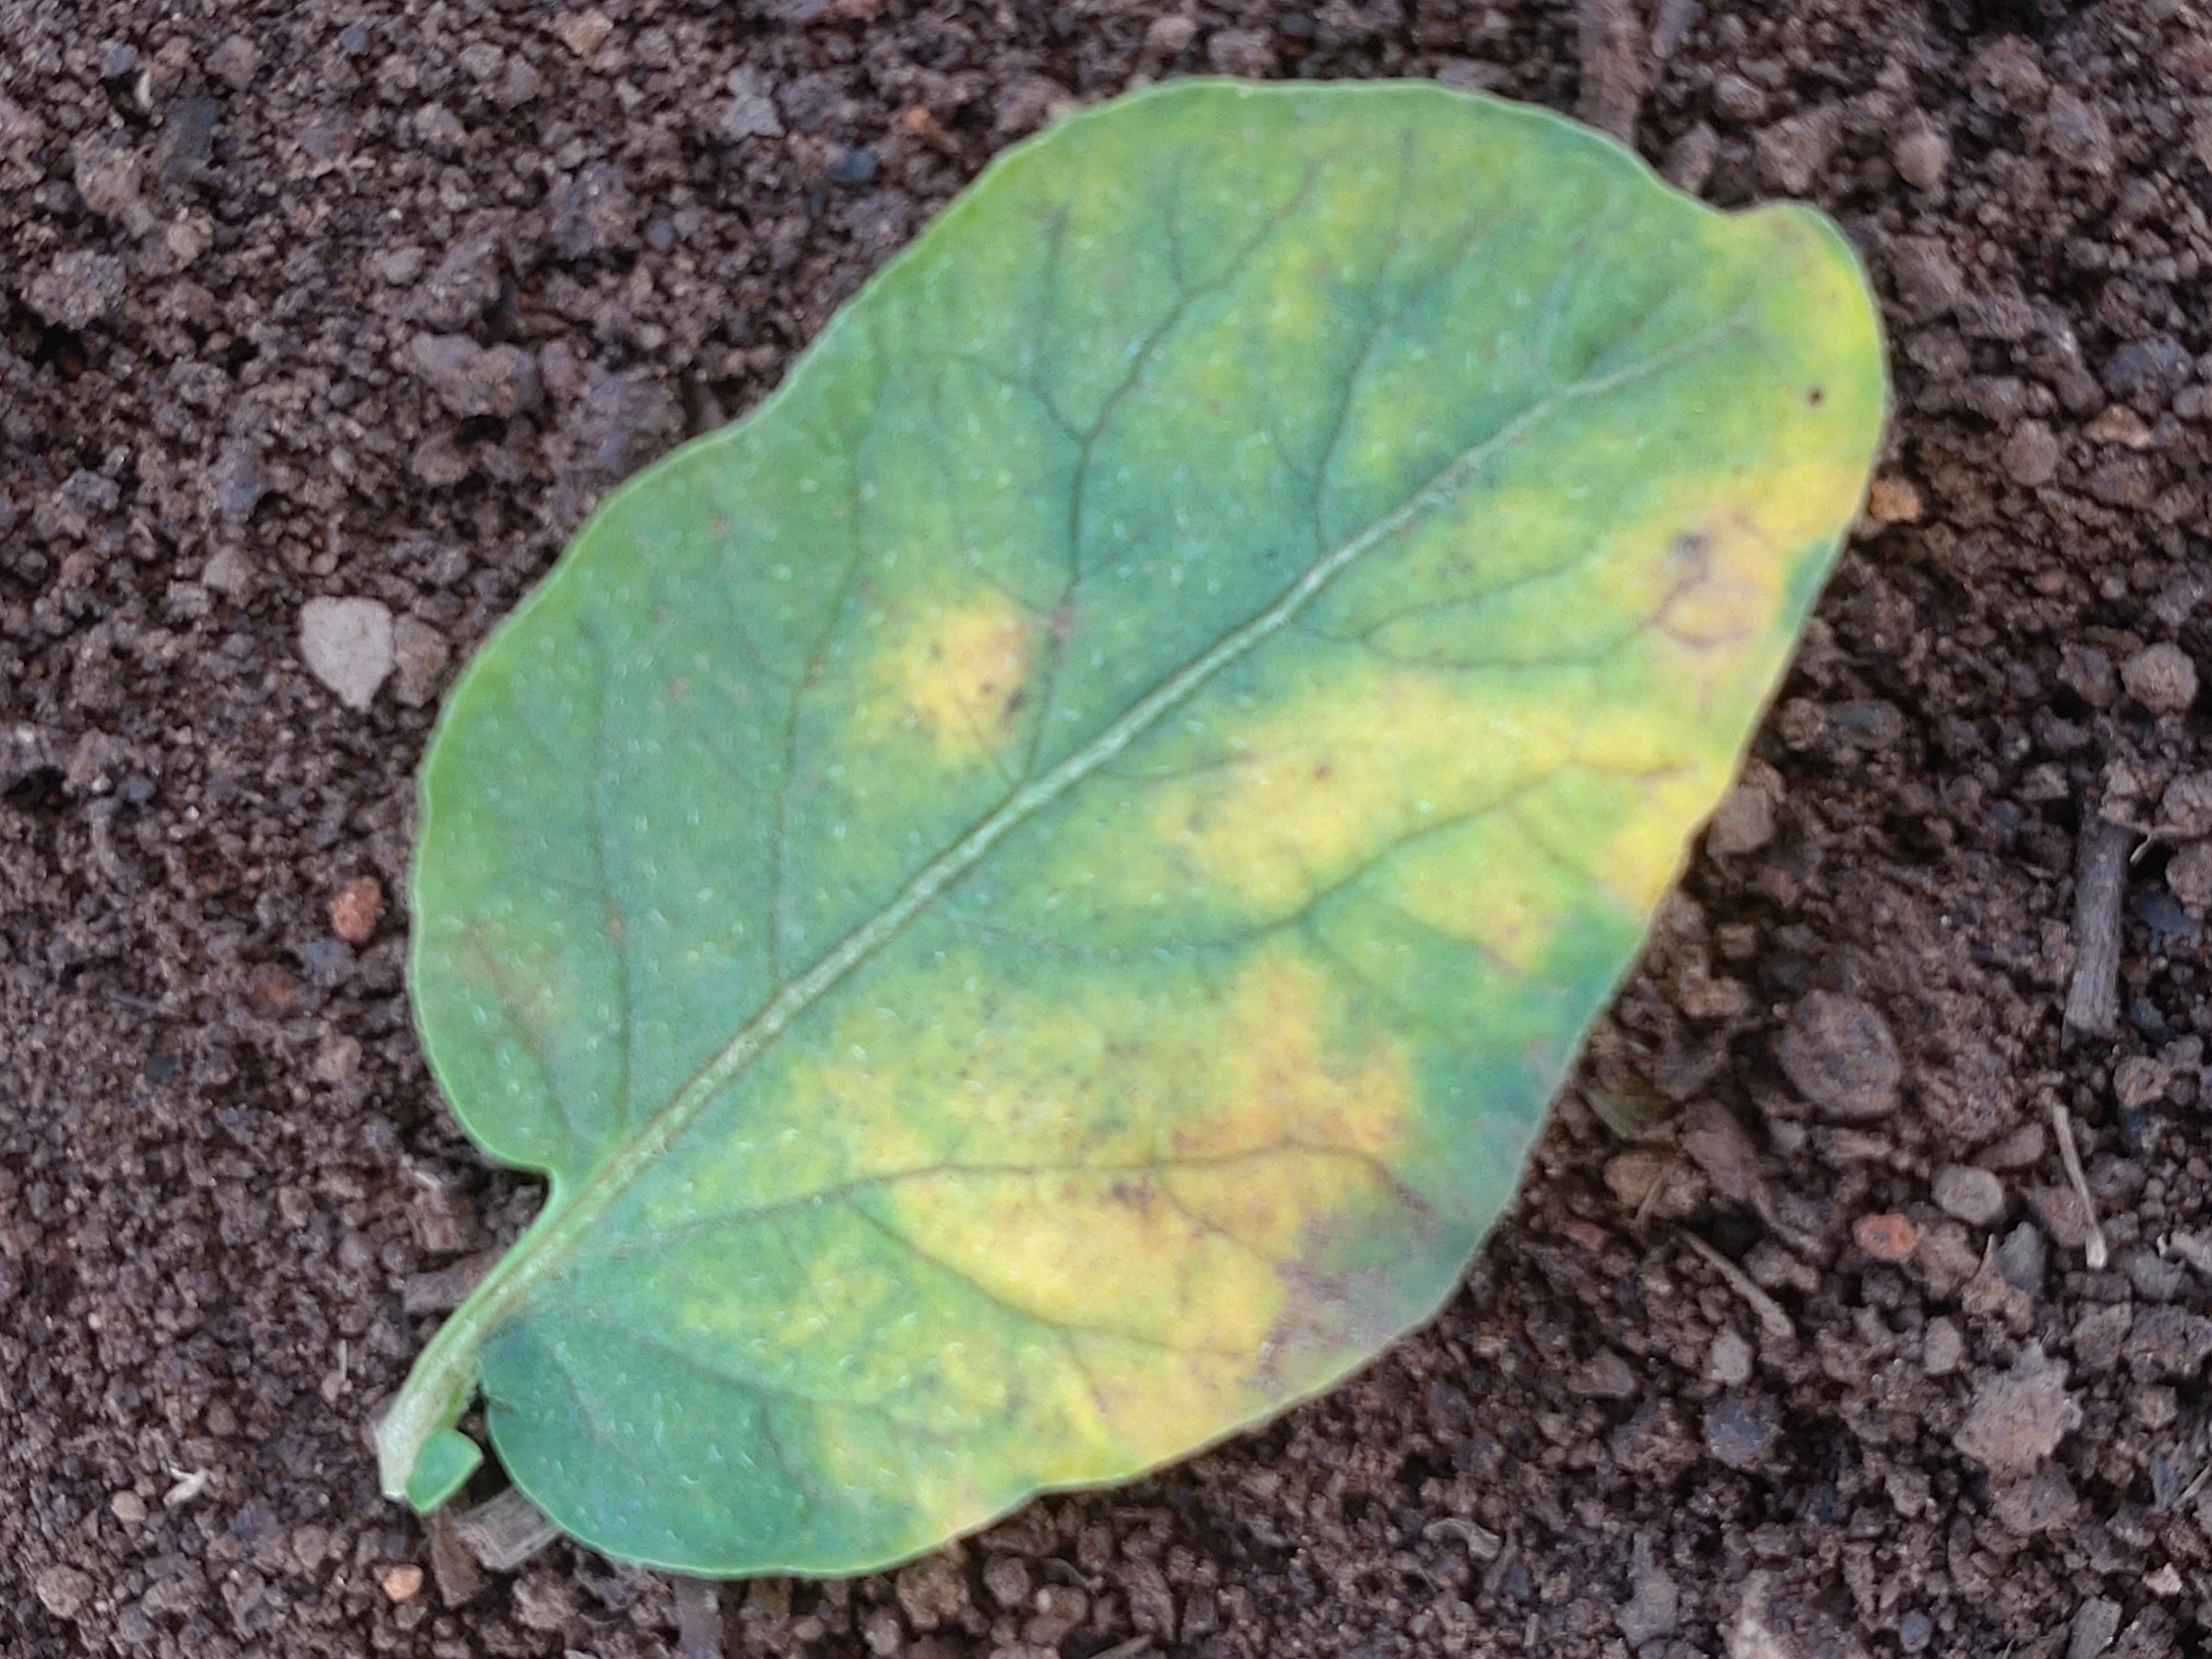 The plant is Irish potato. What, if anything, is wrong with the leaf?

late blight
